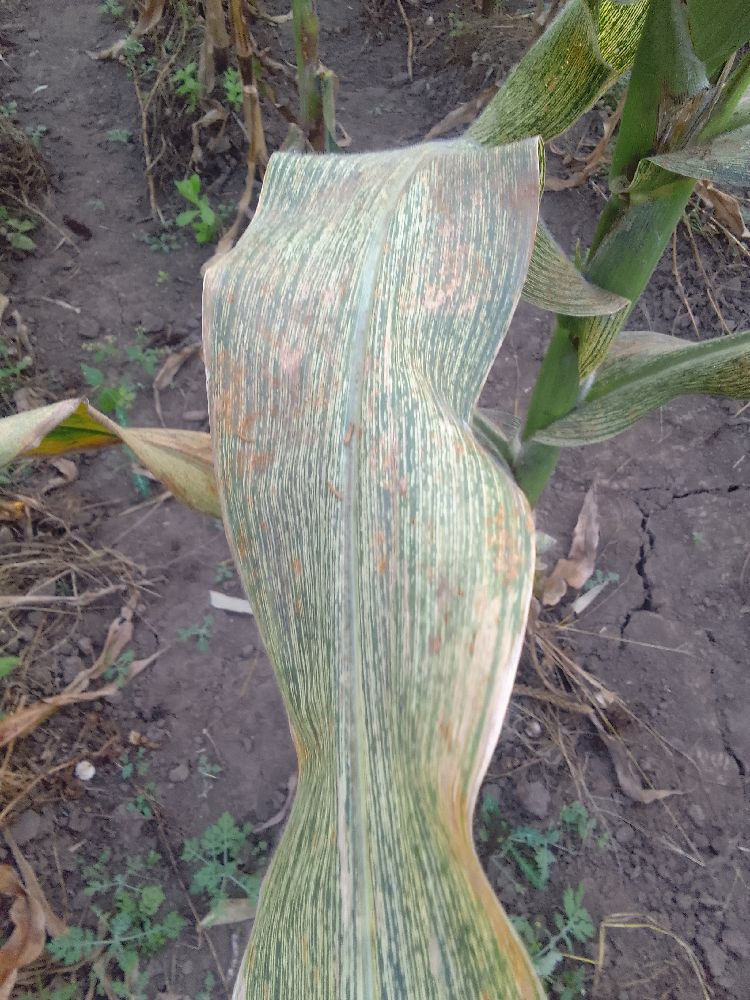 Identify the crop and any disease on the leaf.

maize, maize streak virus
